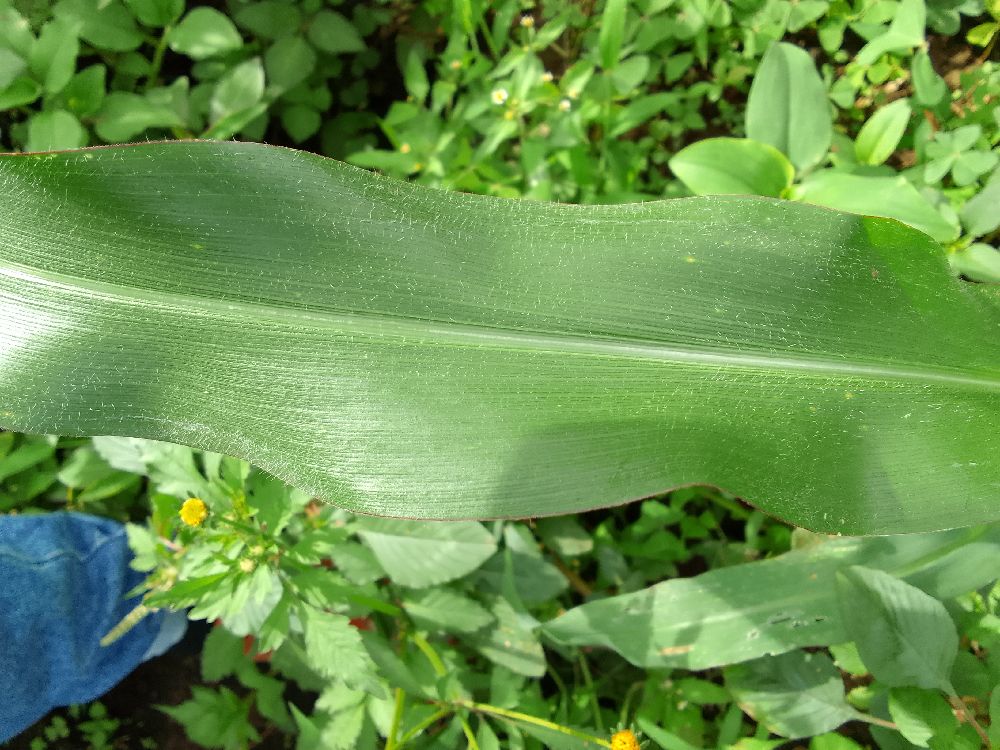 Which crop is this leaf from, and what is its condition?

maize, healthy
